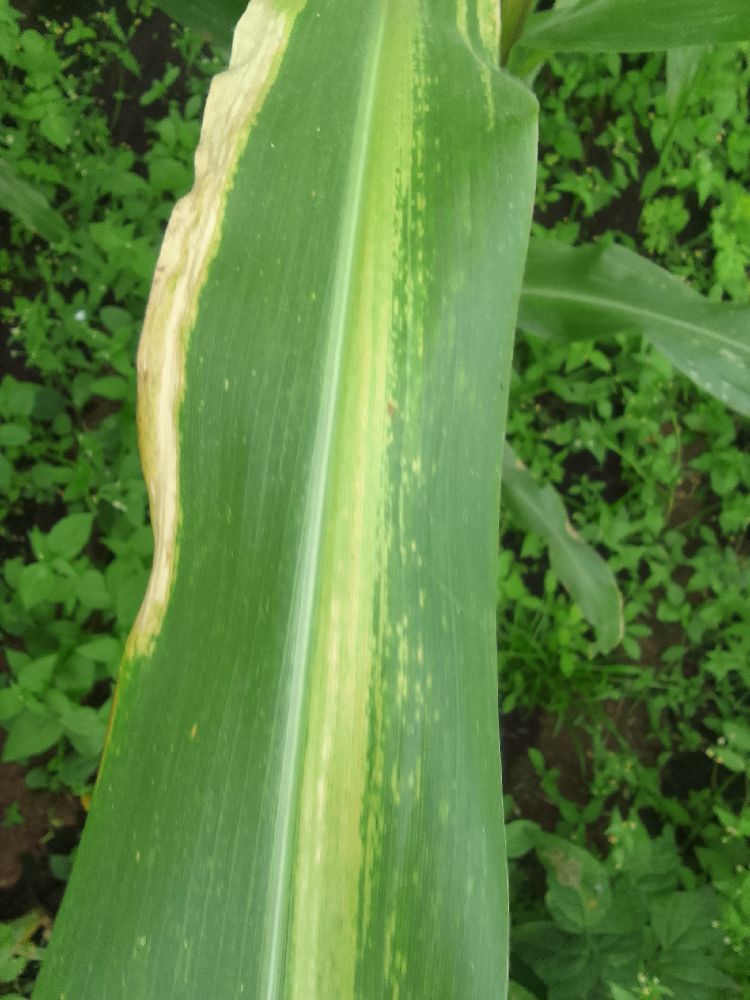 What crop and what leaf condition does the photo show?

maize, maize lethal necrosis
